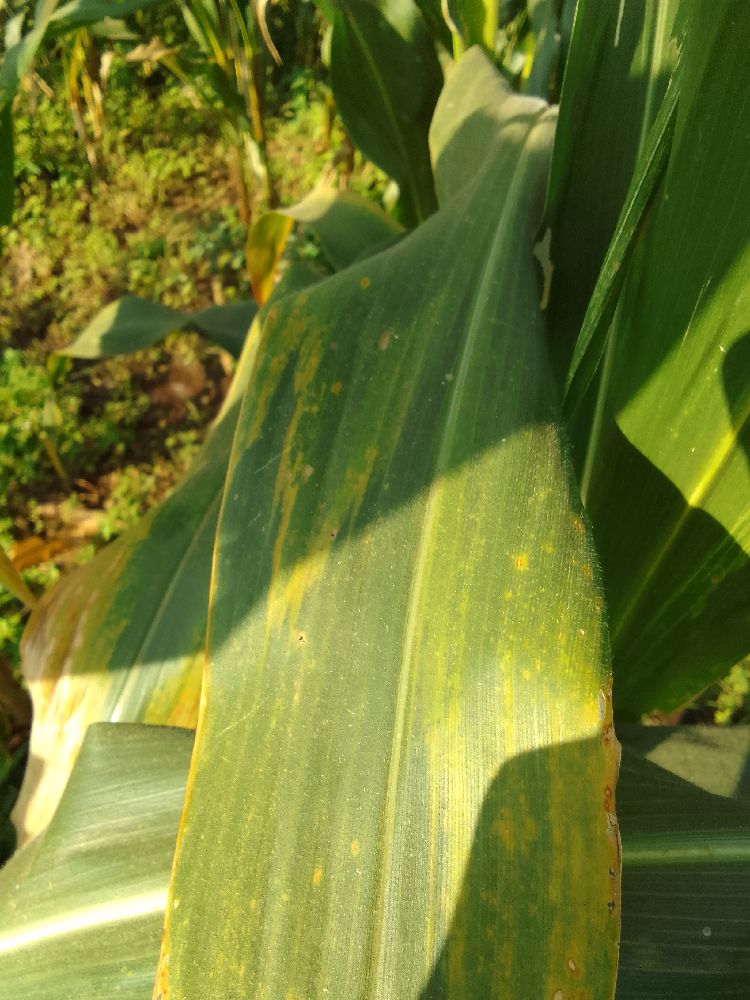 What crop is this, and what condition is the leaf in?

maize, maize lethal necrosis
